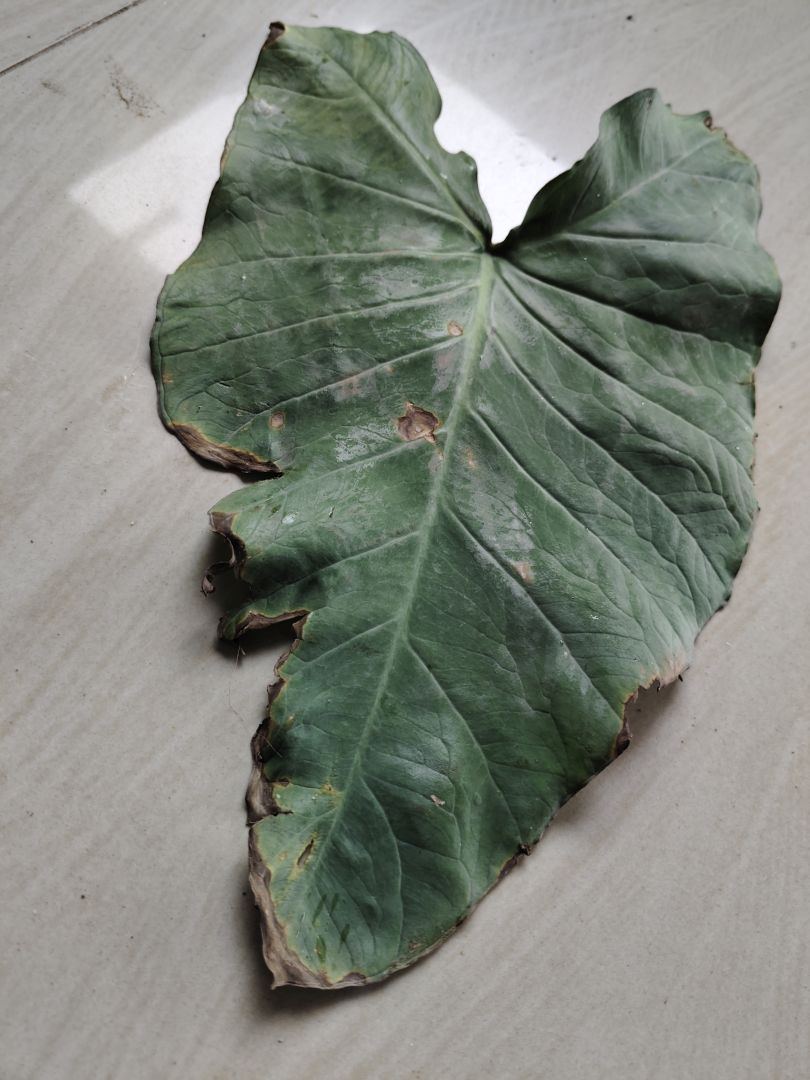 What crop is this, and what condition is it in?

taro, leaf blight
